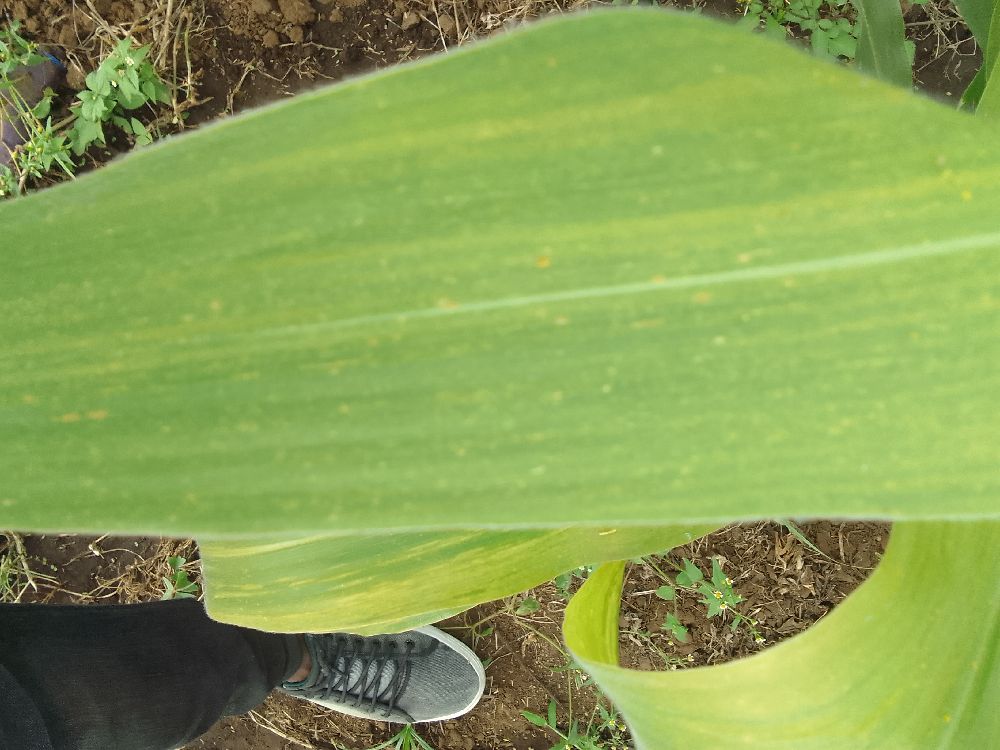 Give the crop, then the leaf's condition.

maize, maize lethal necrosis
